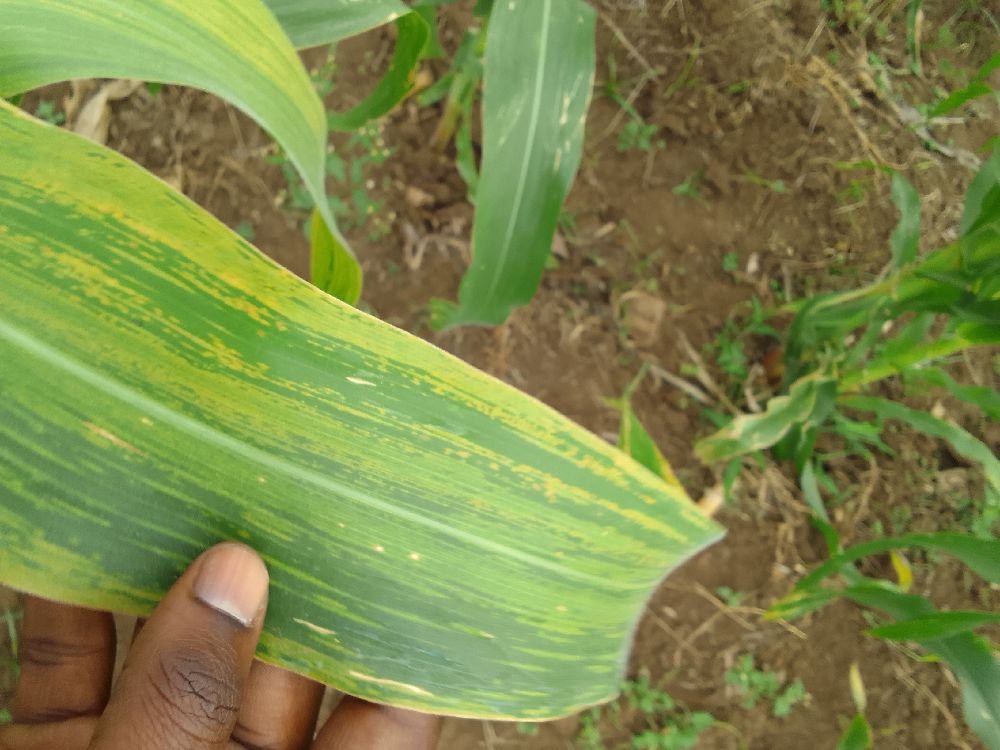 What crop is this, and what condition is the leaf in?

maize, maize lethal necrosis
